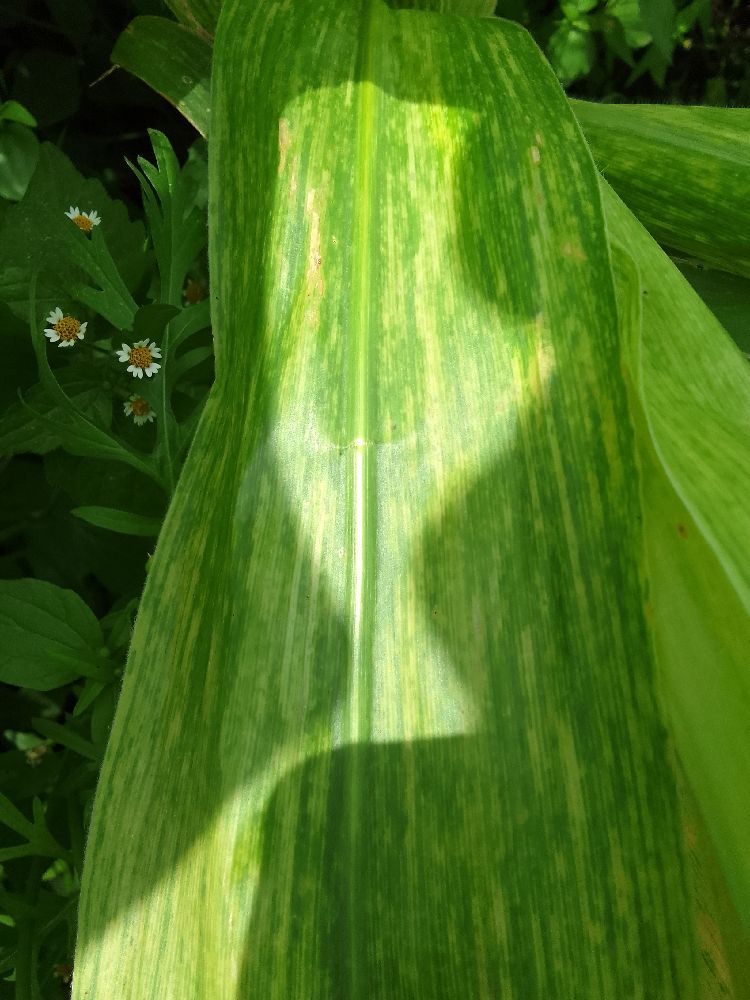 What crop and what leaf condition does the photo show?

maize, maize lethal necrosis
